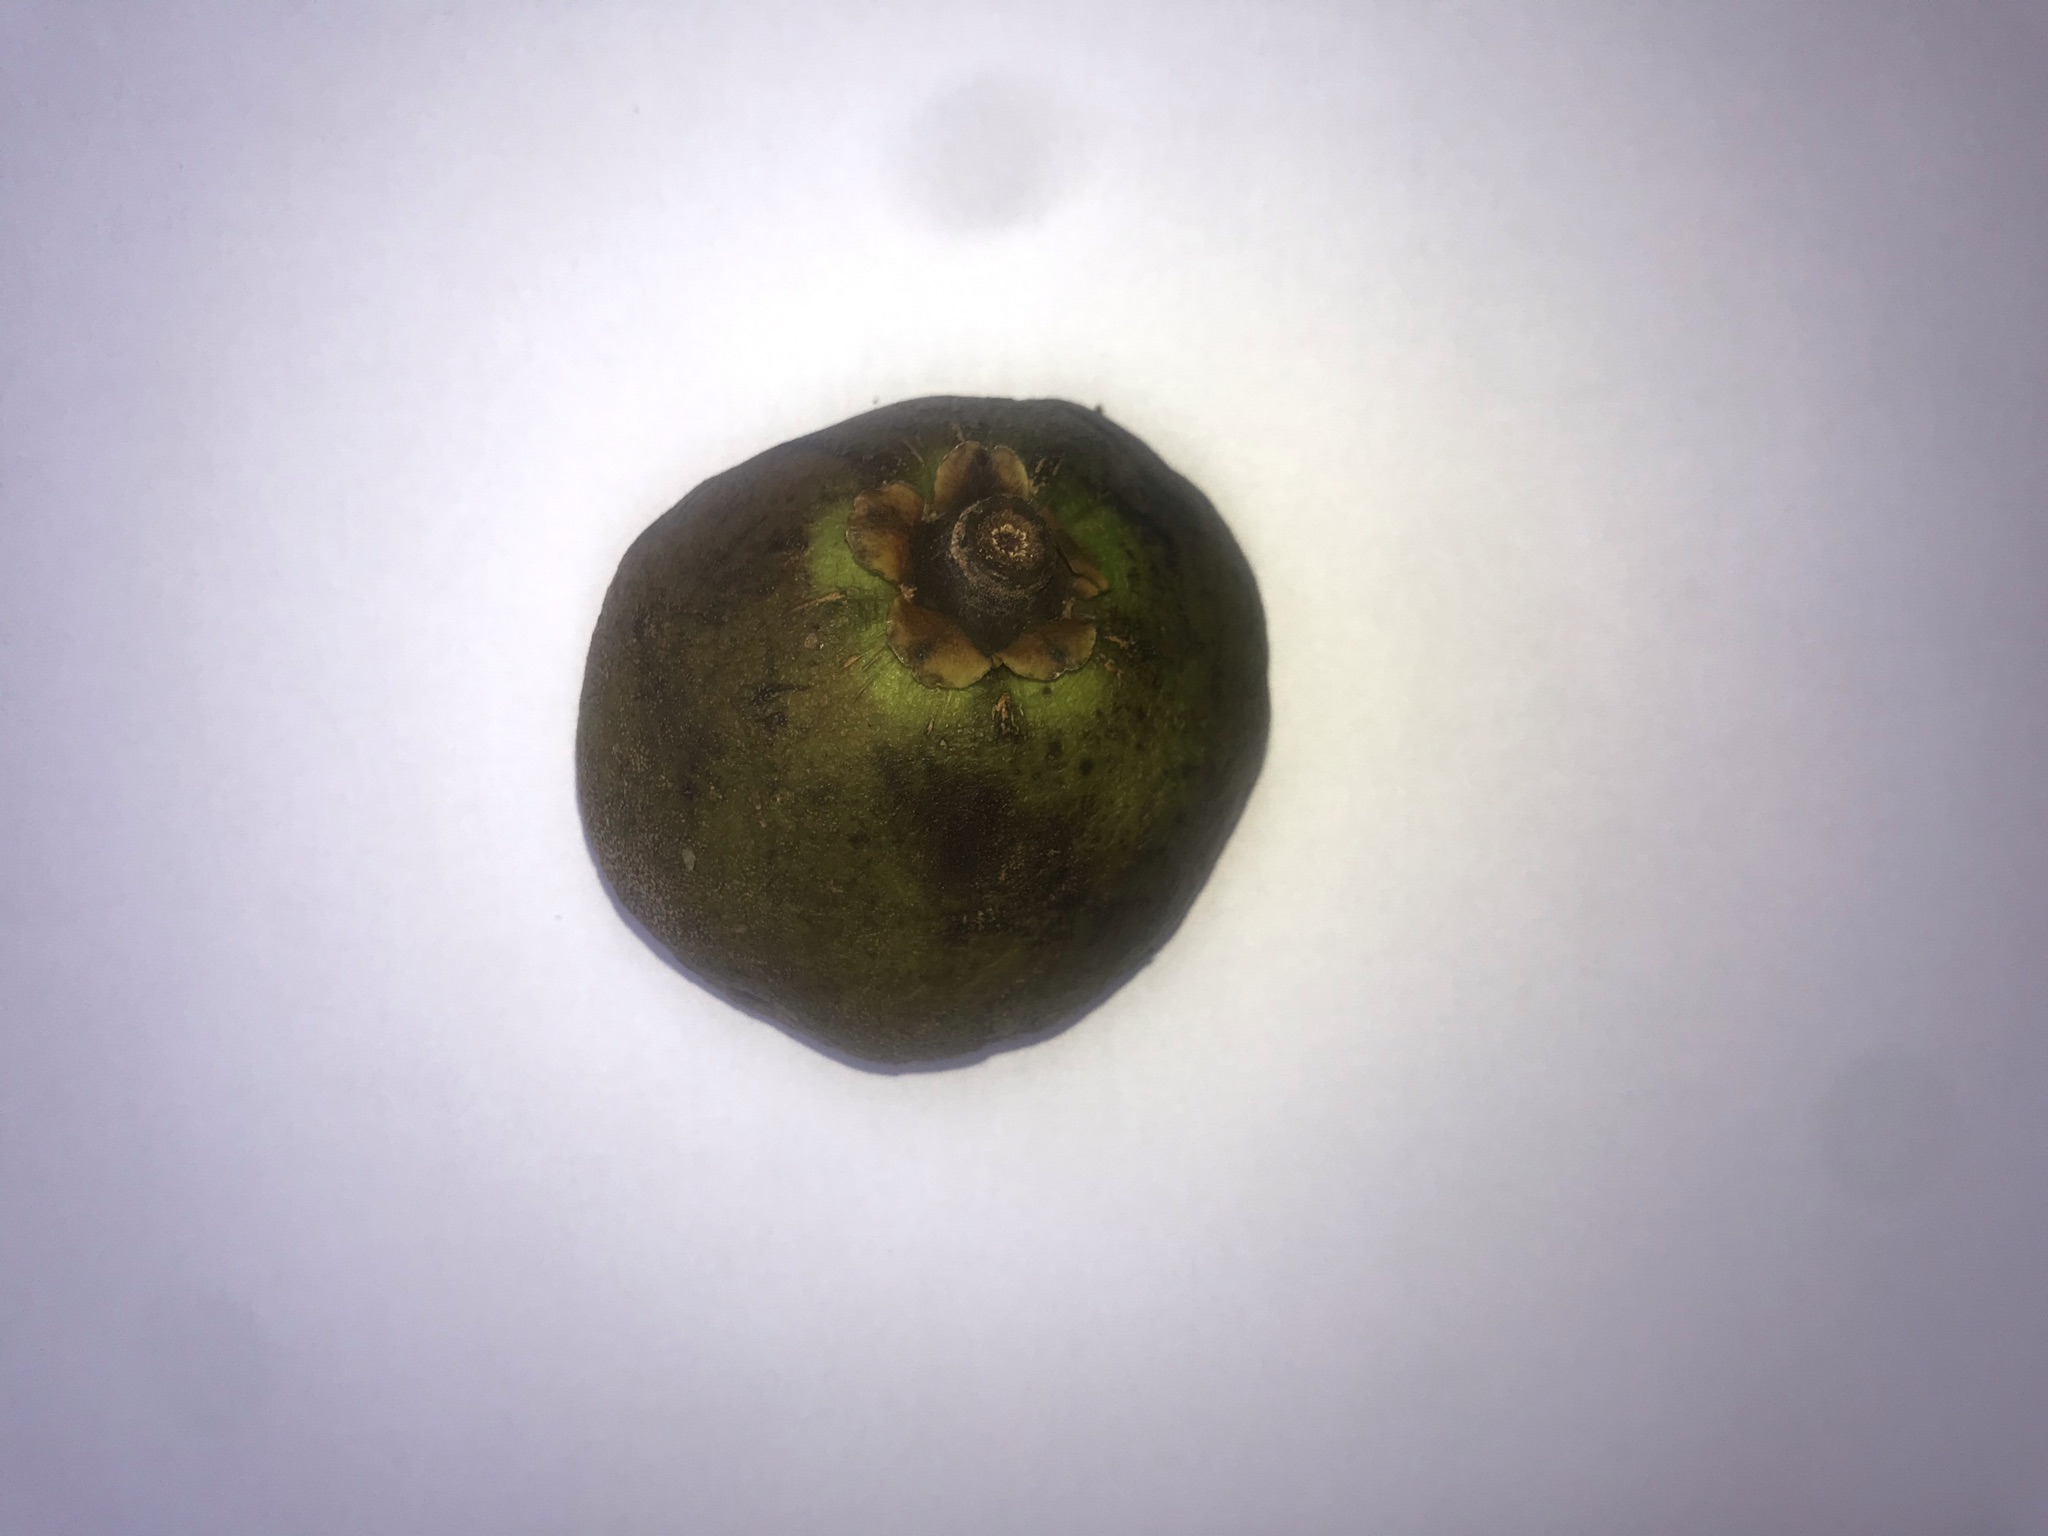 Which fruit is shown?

pequi
